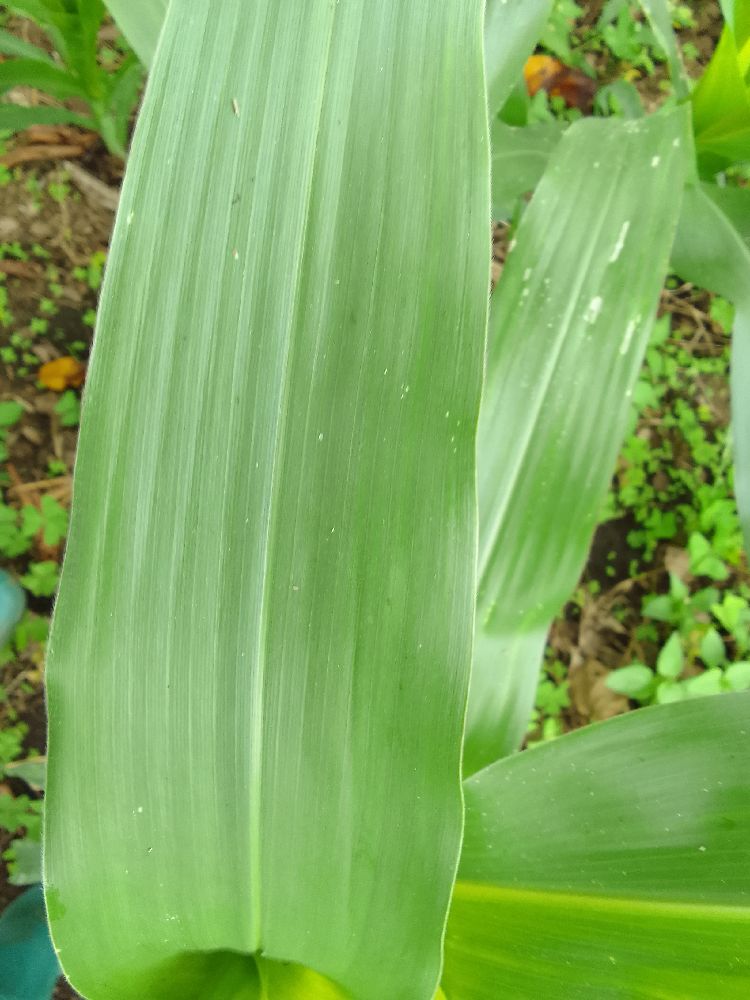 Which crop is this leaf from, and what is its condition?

maize, healthy
